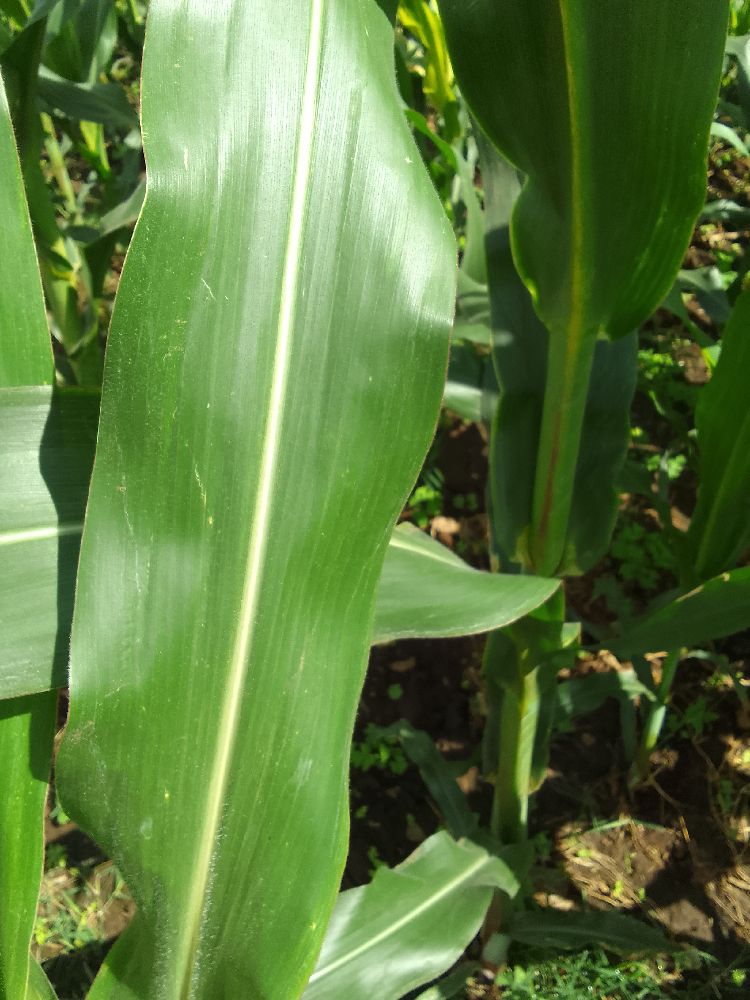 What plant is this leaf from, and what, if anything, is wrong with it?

maize, healthy
